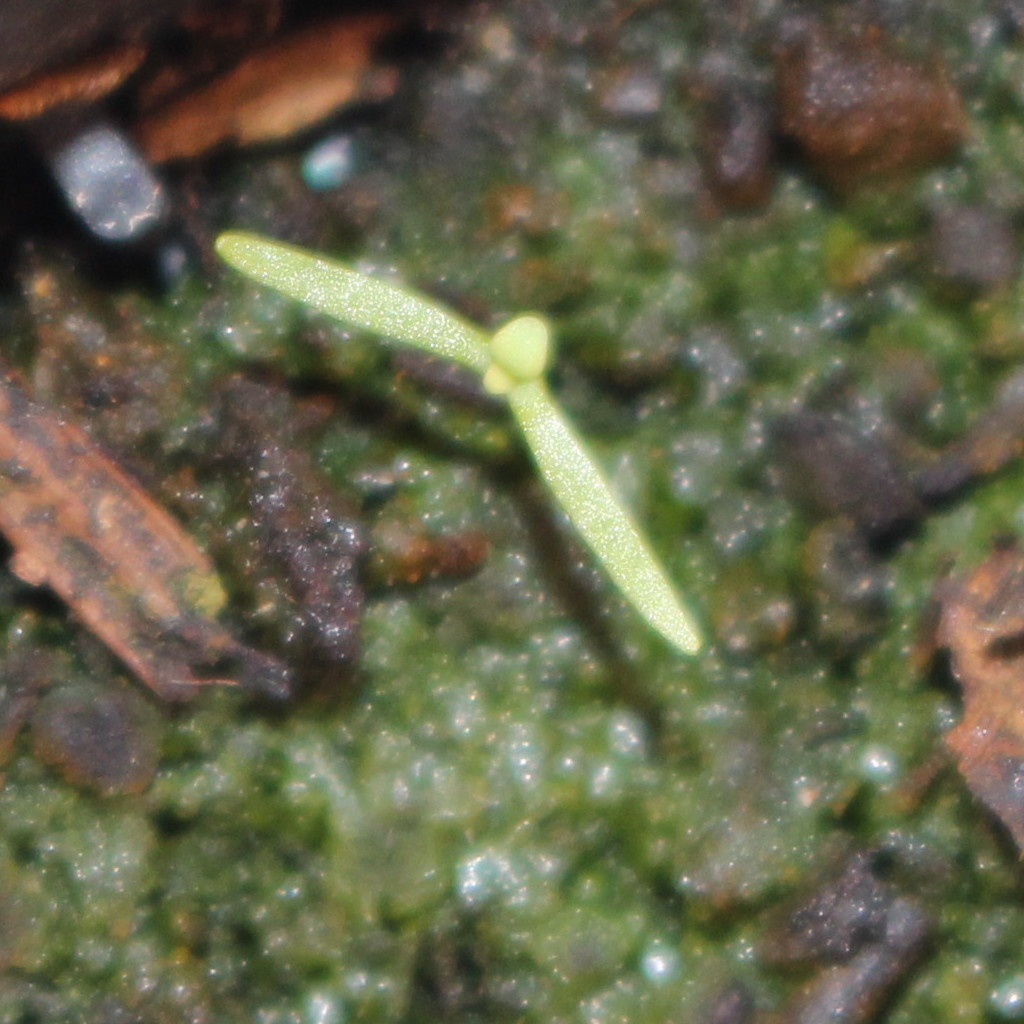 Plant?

Papaver rhoeas
